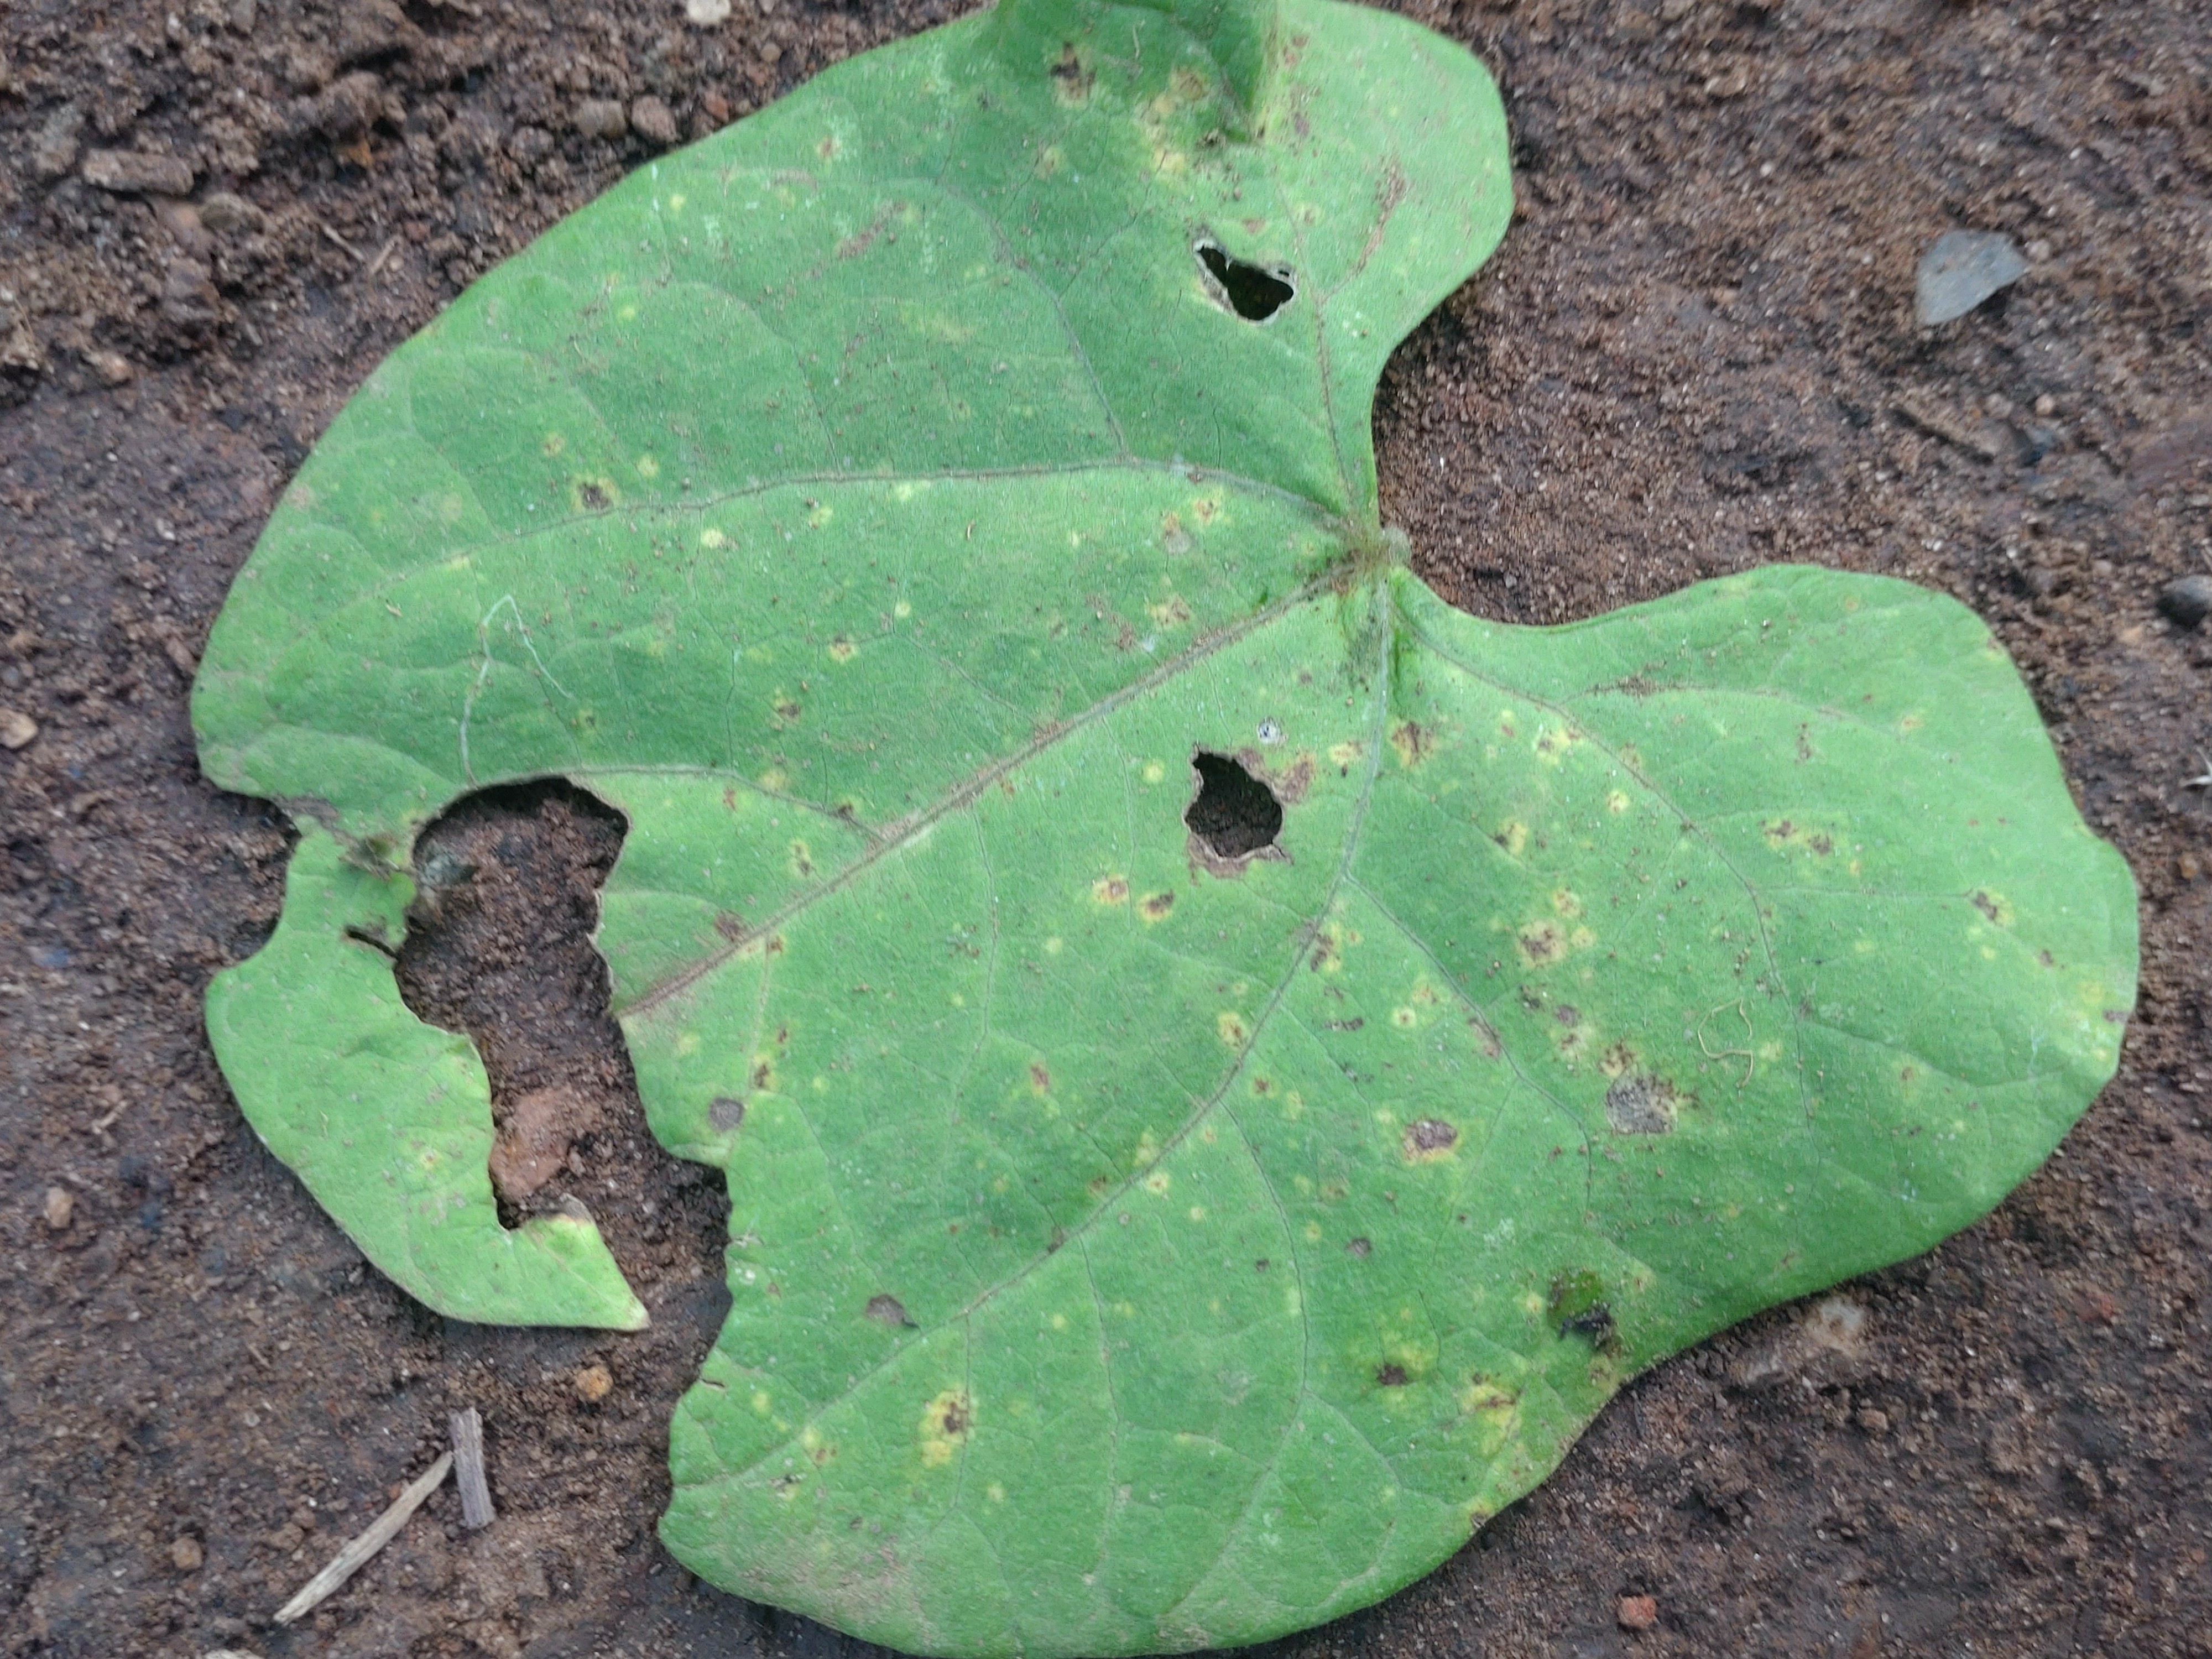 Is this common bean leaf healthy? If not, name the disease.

anthracnose
